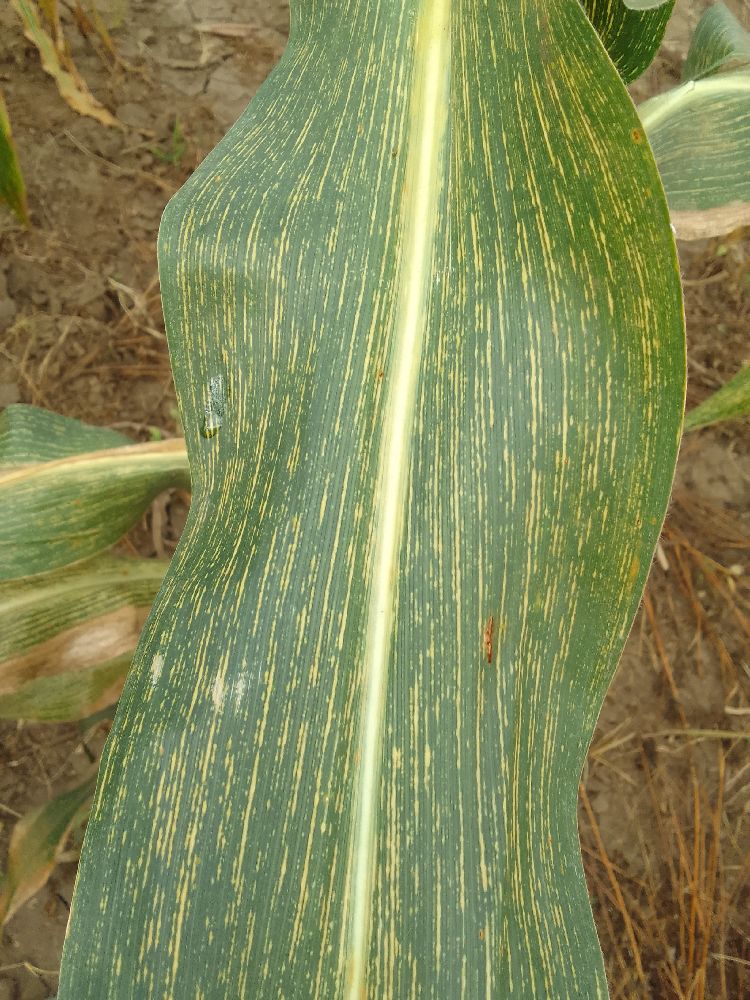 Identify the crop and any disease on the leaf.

maize, maize streak virus
